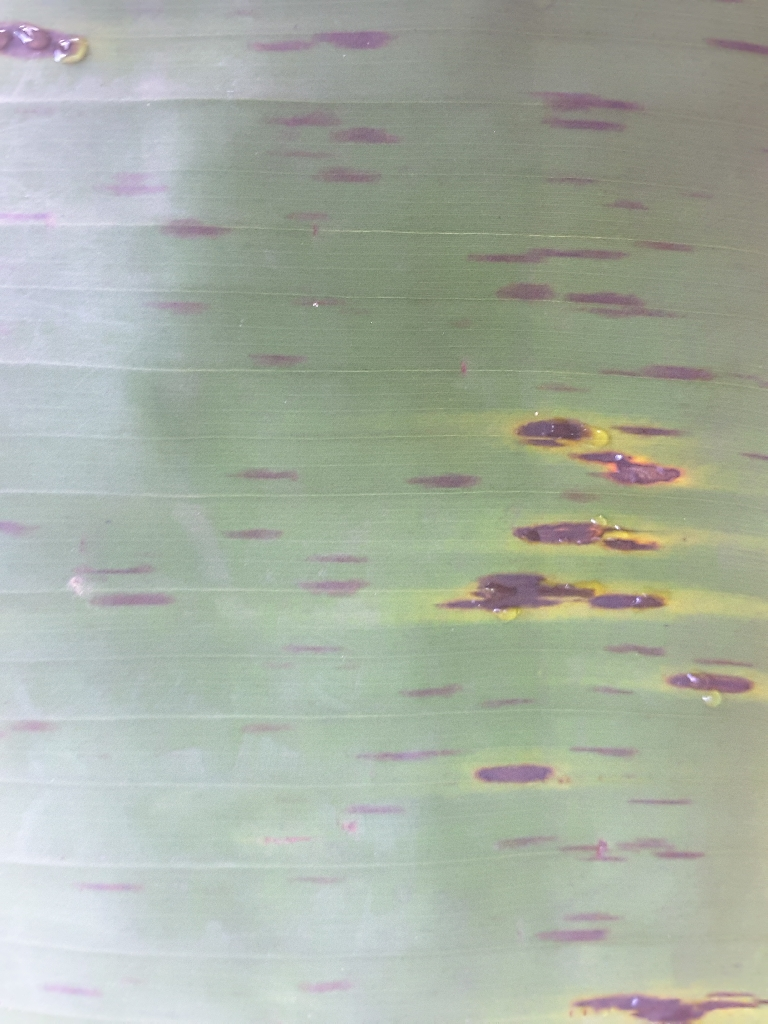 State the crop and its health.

banana, black sigatoka
